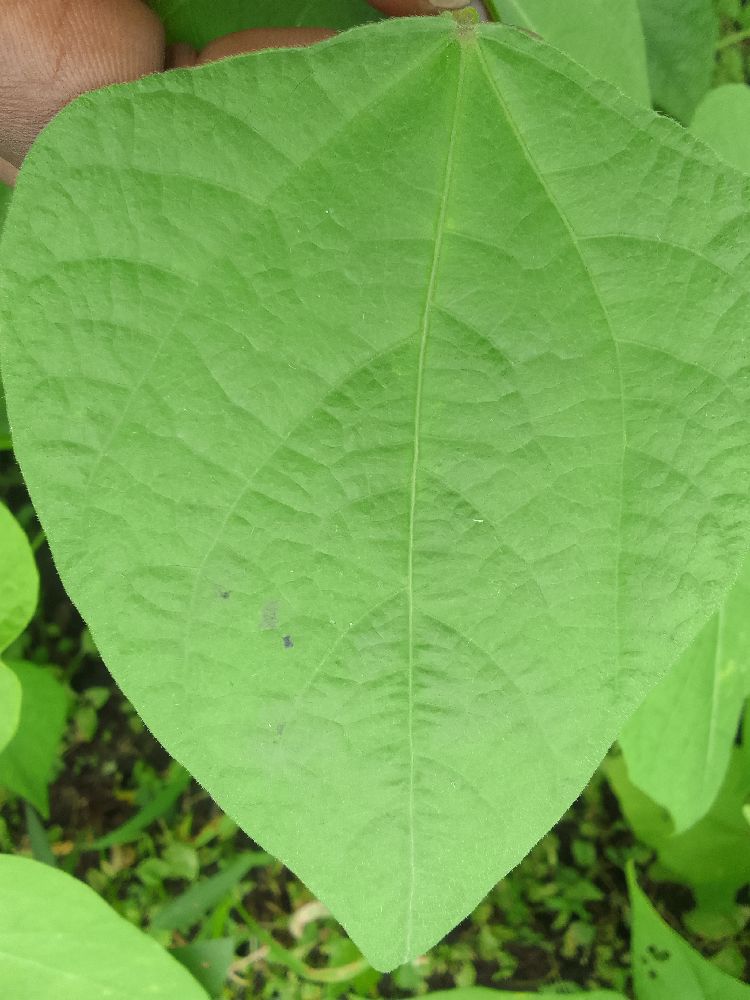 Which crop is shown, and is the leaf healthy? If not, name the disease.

common bean, healthy
